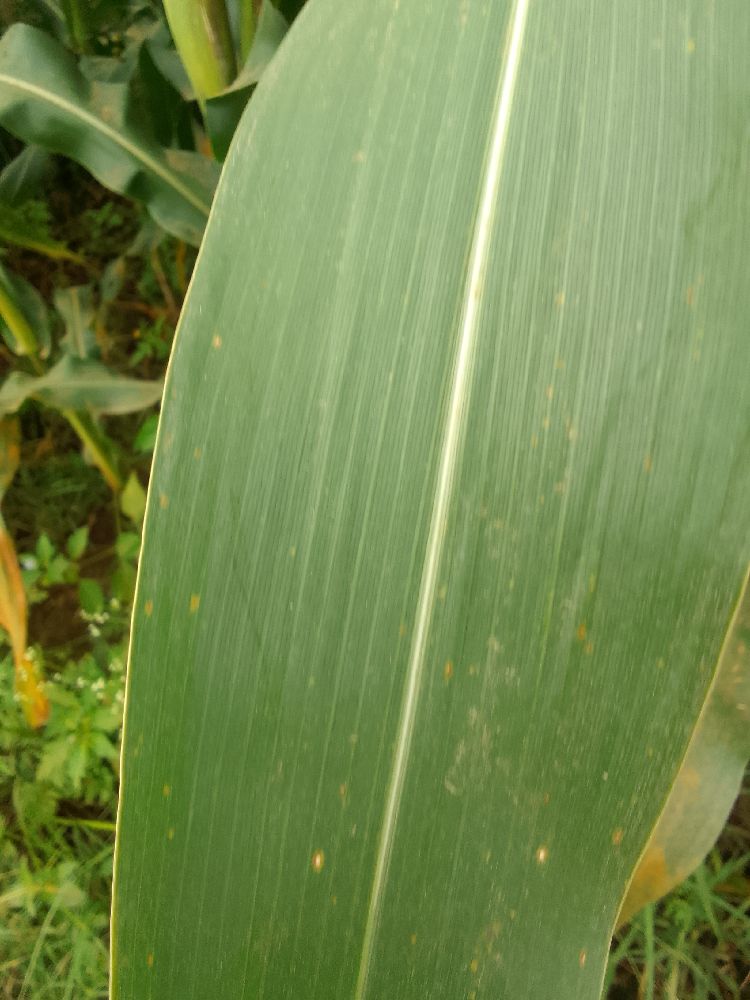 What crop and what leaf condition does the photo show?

maize, healthy
